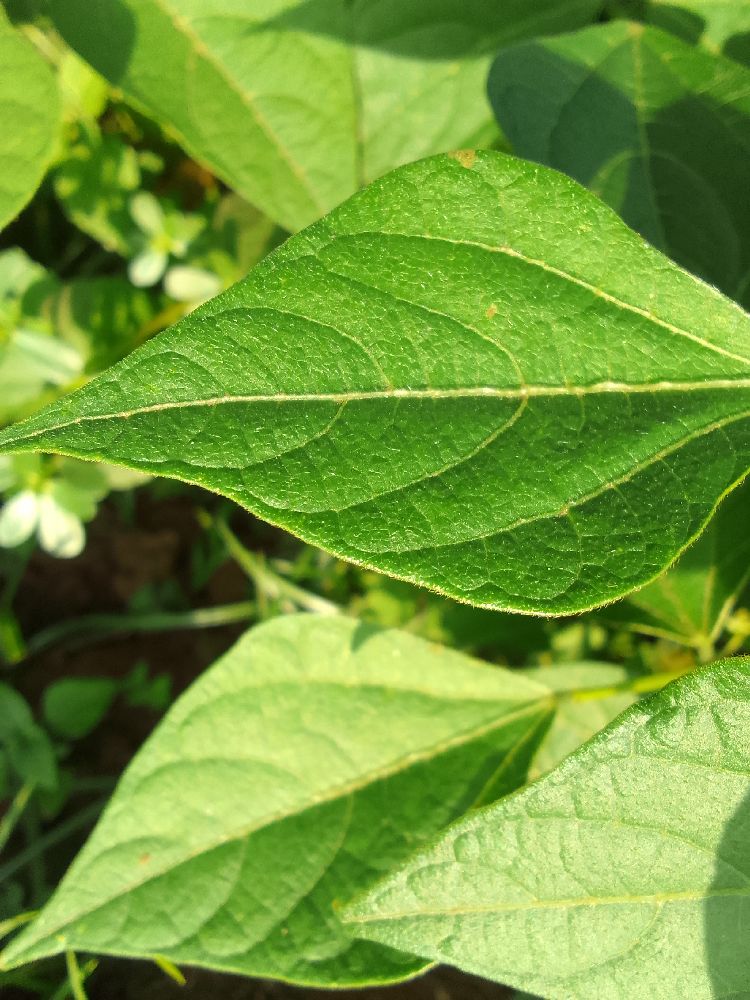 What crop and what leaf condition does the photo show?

common bean, healthy
